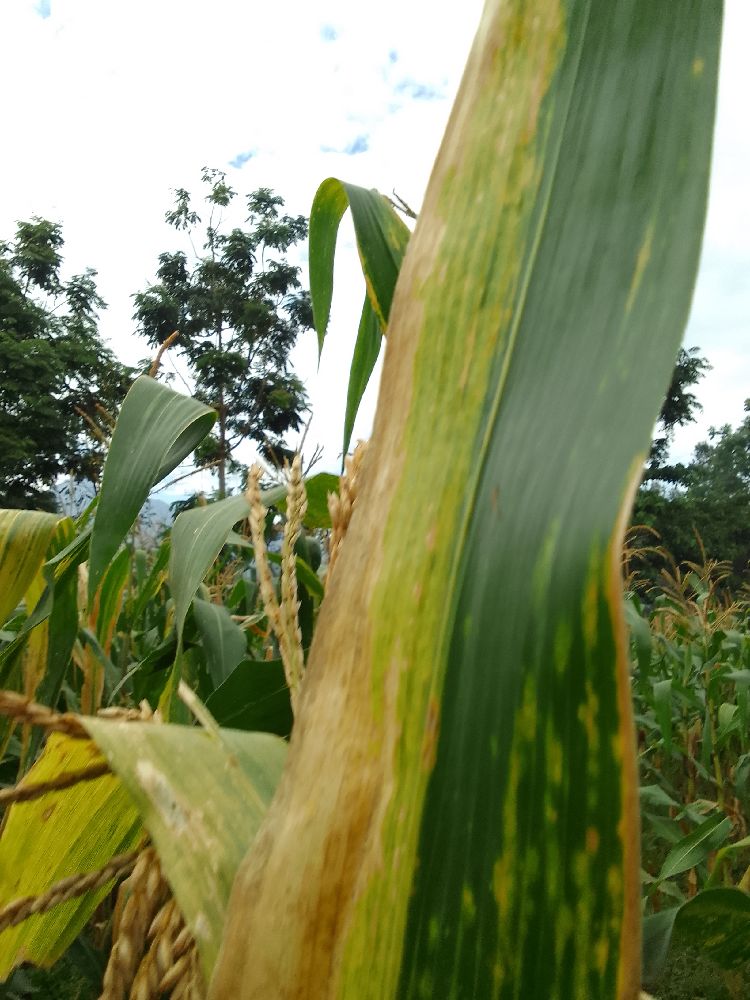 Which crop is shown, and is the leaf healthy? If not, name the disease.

maize, maize lethal necrosis
